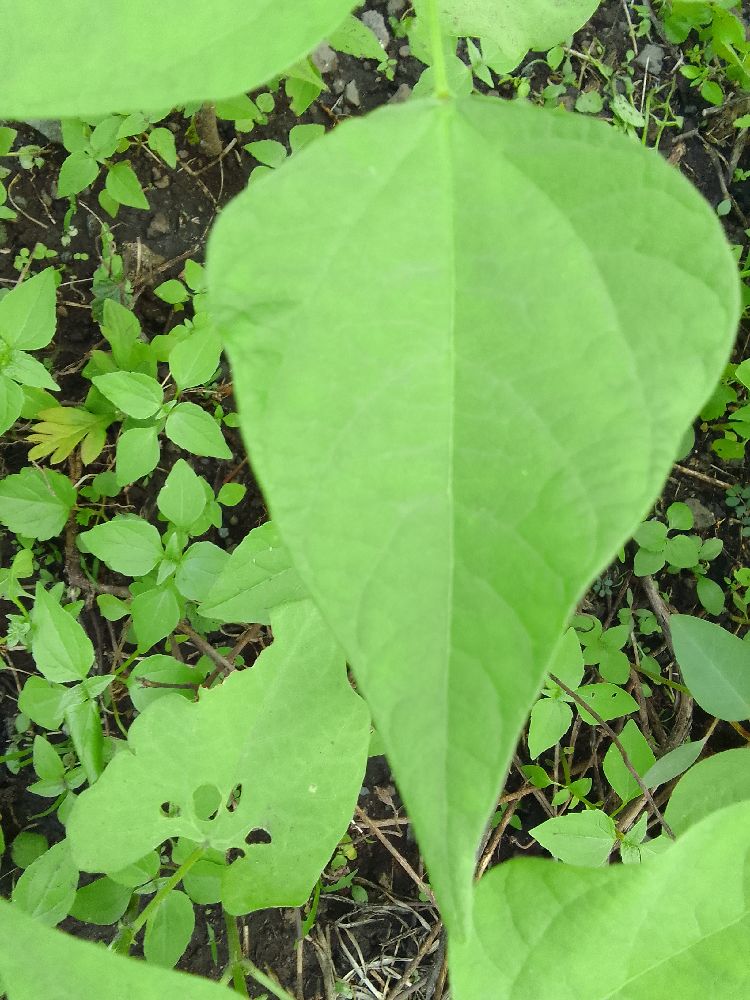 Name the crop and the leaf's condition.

common bean, healthy
